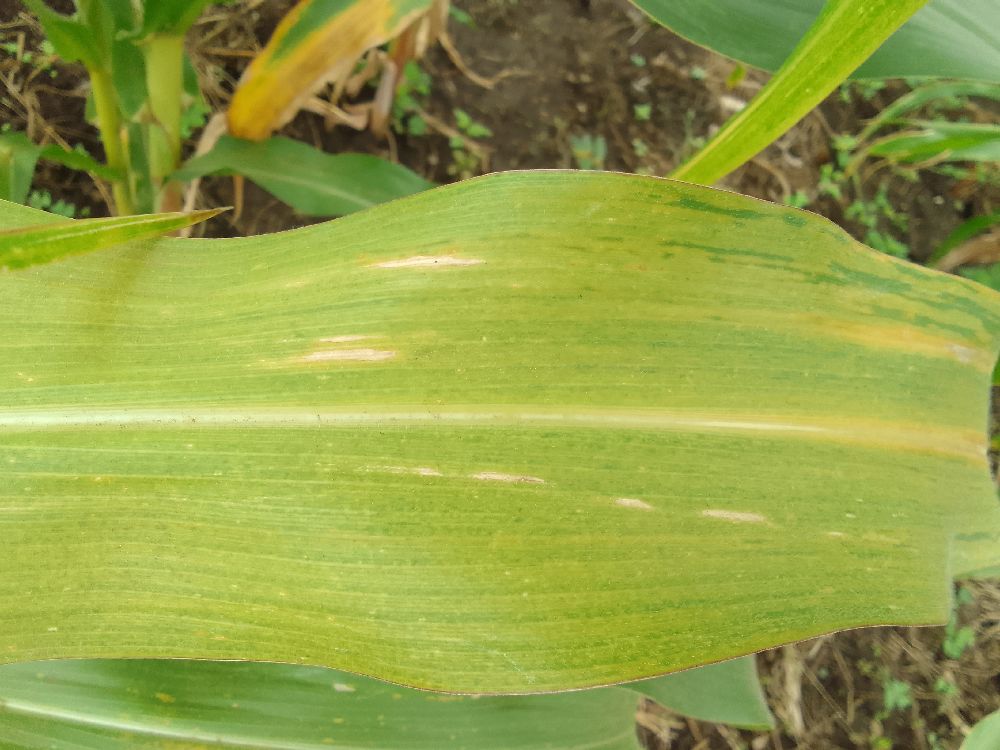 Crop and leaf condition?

maize, maize lethal necrosis
